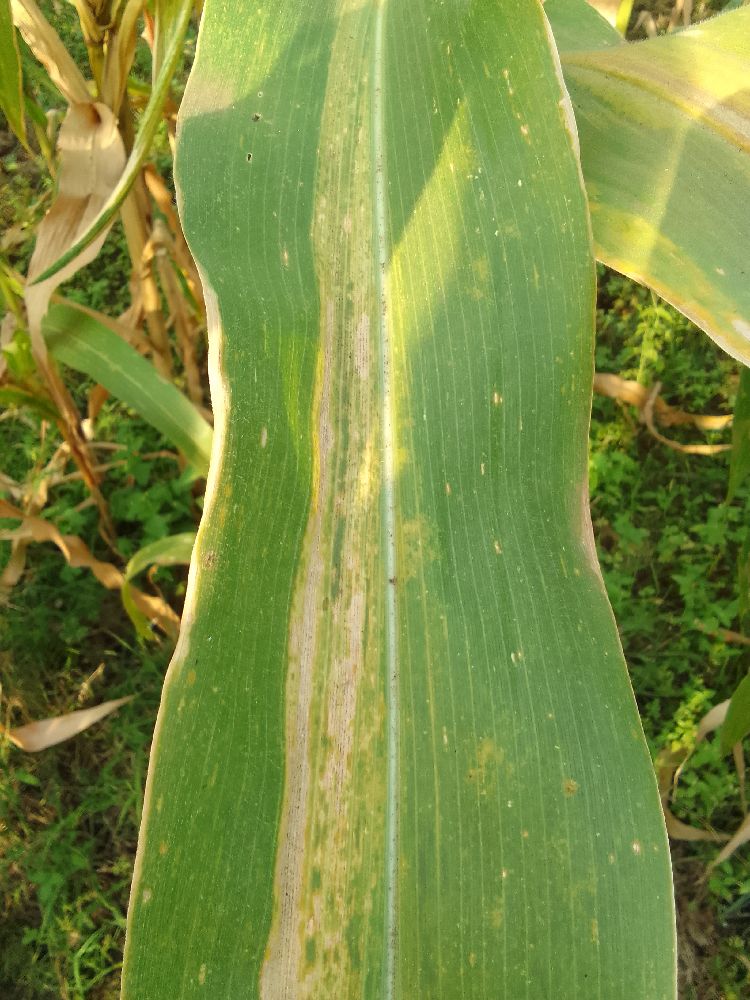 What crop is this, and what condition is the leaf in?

maize, maize lethal necrosis
